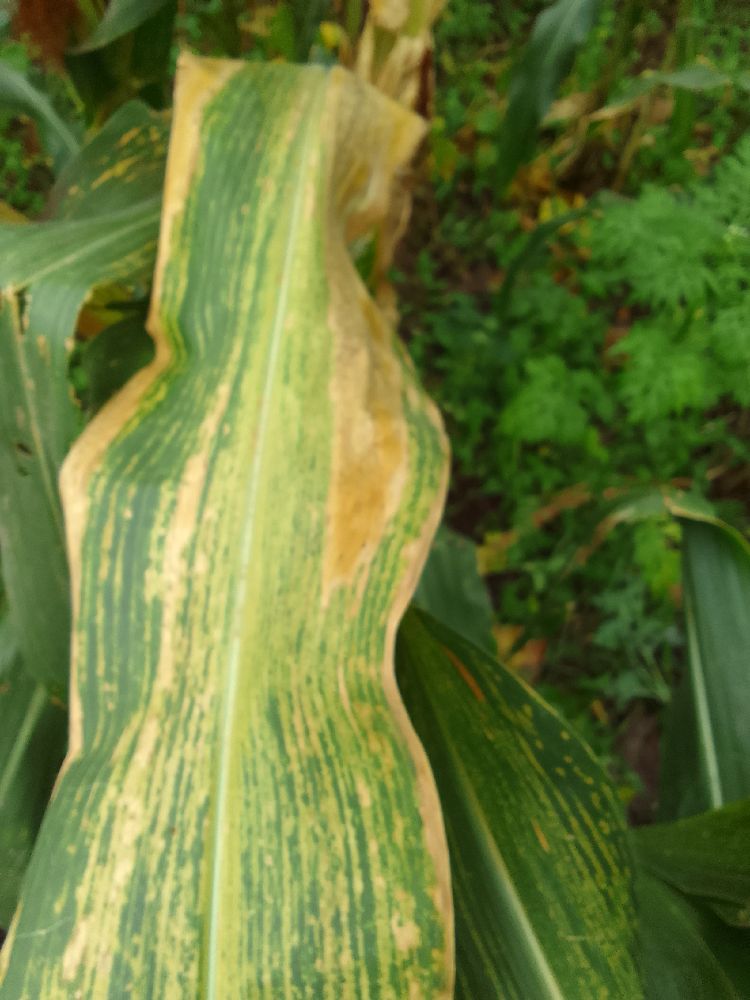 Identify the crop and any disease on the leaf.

maize, maize lethal necrosis
